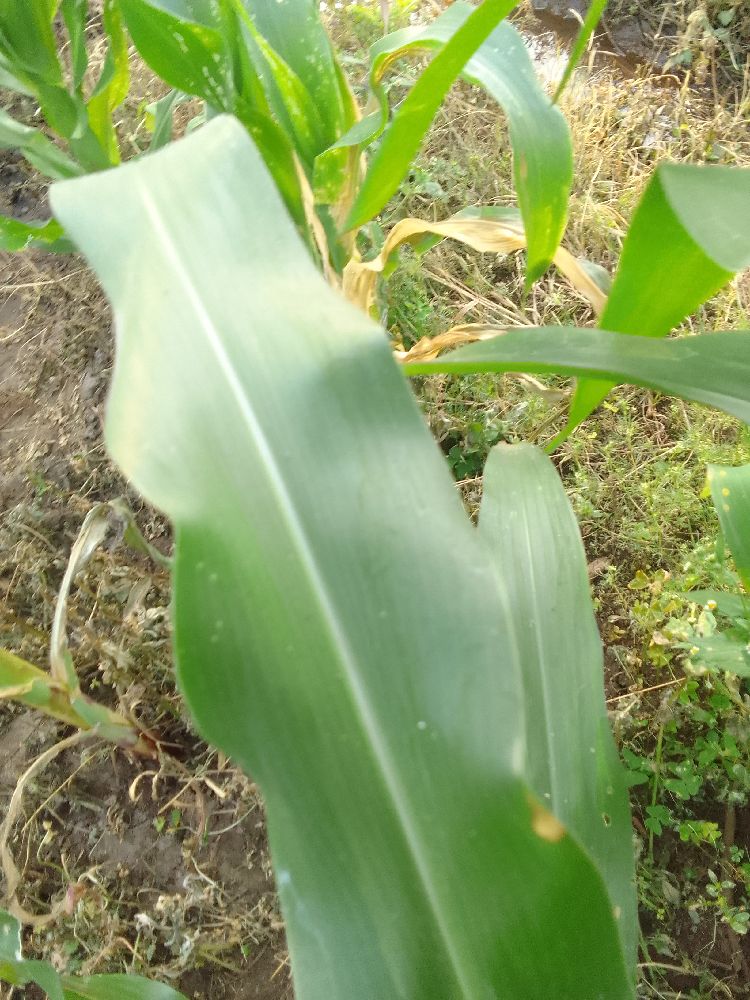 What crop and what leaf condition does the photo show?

maize, healthy
